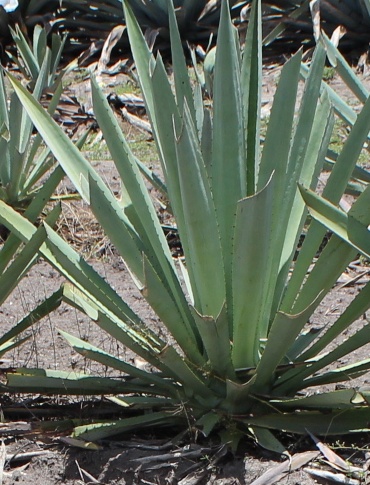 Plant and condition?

agave, yellow
